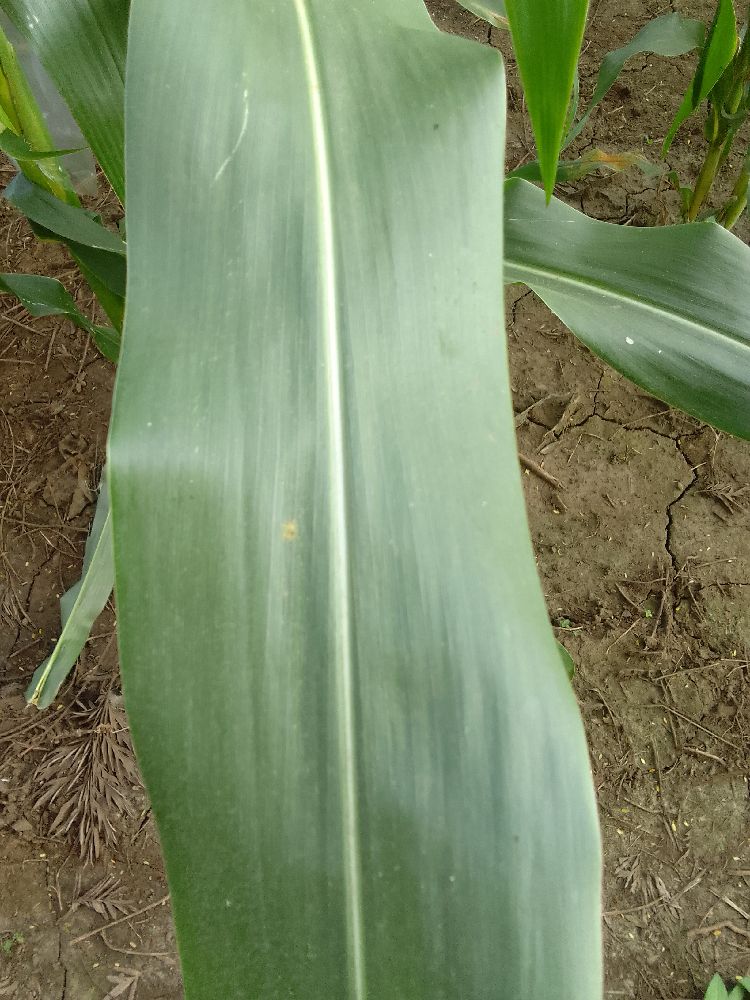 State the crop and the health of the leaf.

maize, healthy
